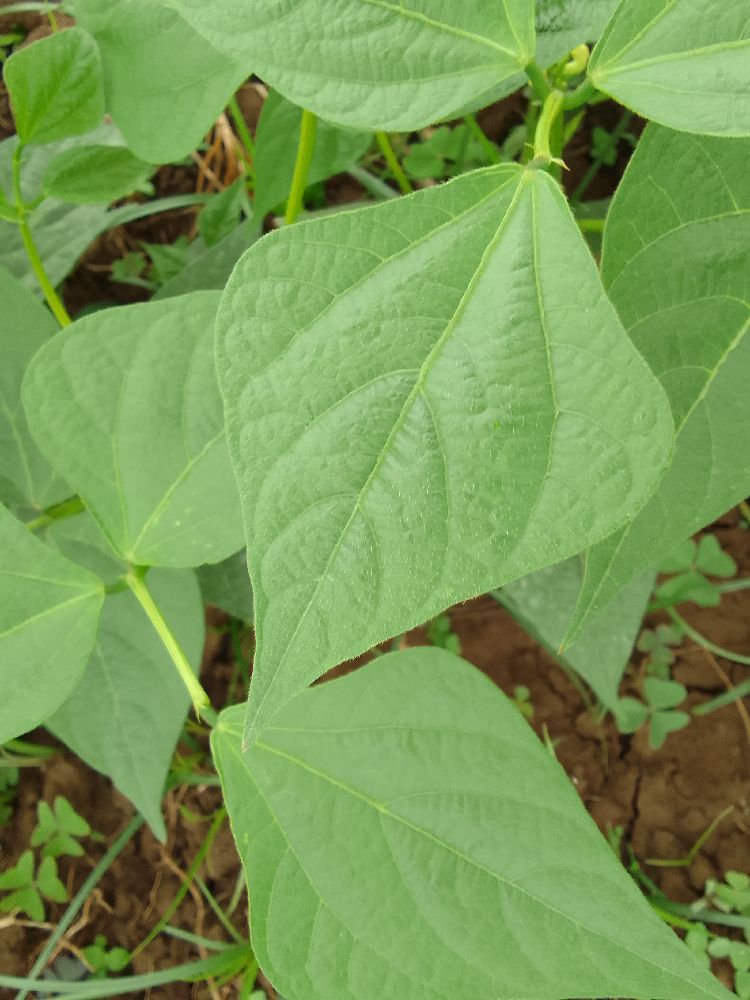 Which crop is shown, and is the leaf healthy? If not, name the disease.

common bean, healthy
